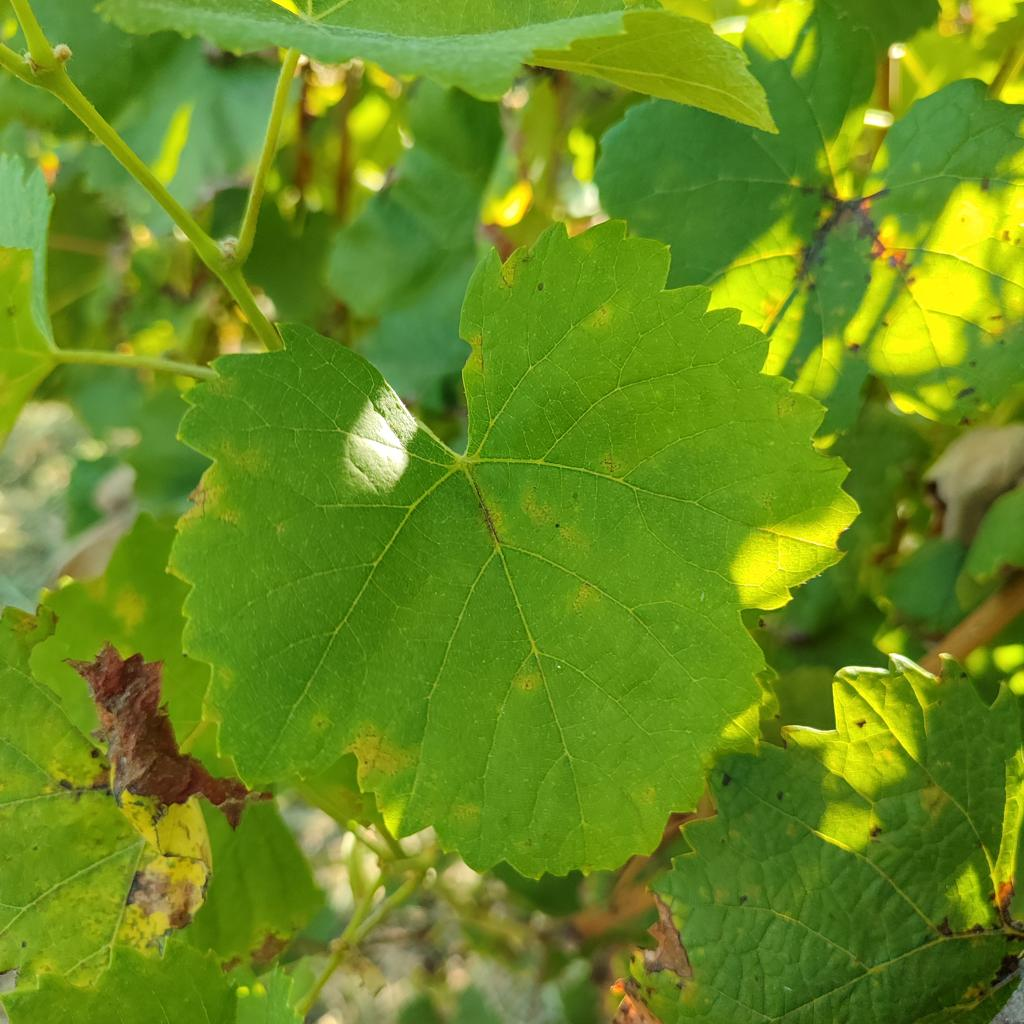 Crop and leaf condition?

grapevine, downy mildew
